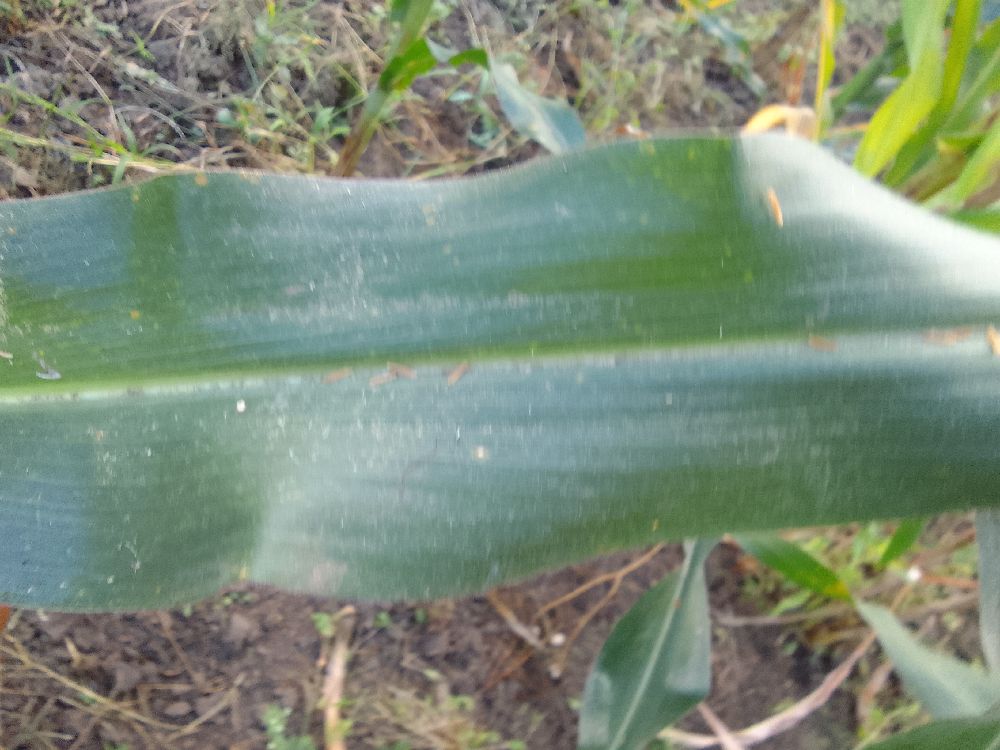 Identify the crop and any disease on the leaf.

maize, healthy
